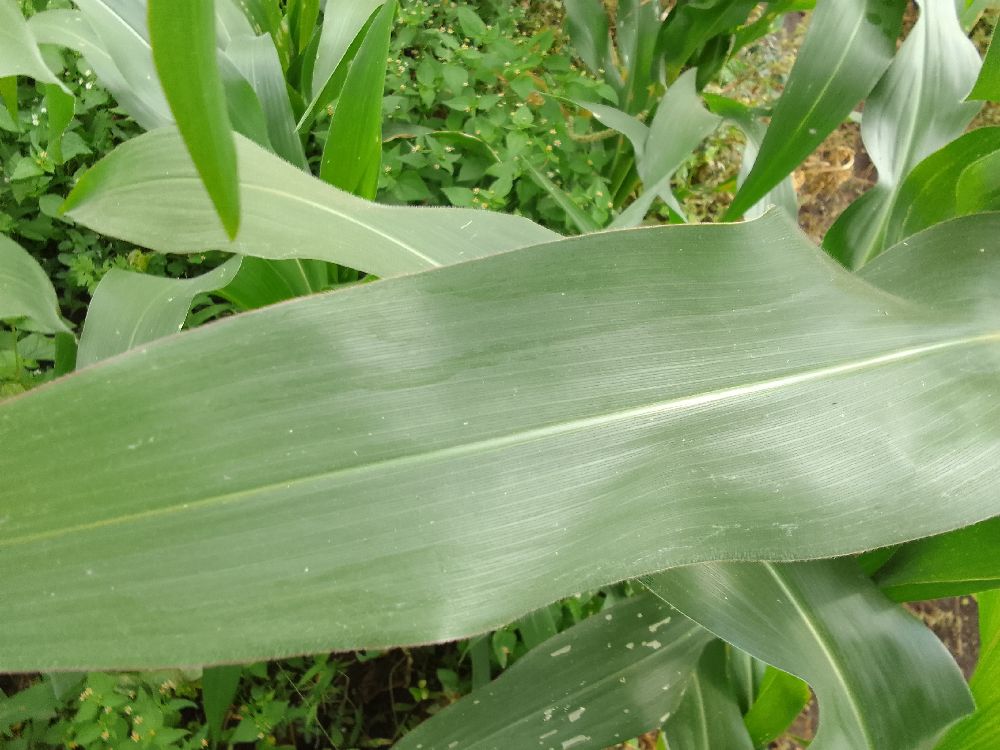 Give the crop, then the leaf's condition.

maize, healthy
